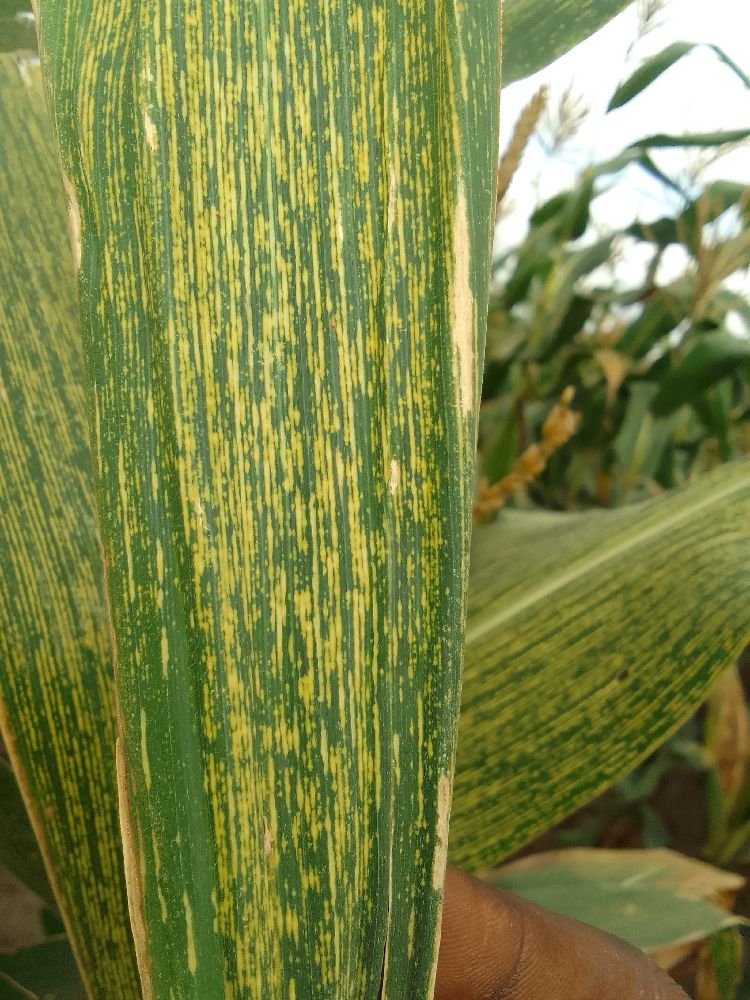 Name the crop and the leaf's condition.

maize, maize streak virus
